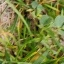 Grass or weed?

unstructured weed
